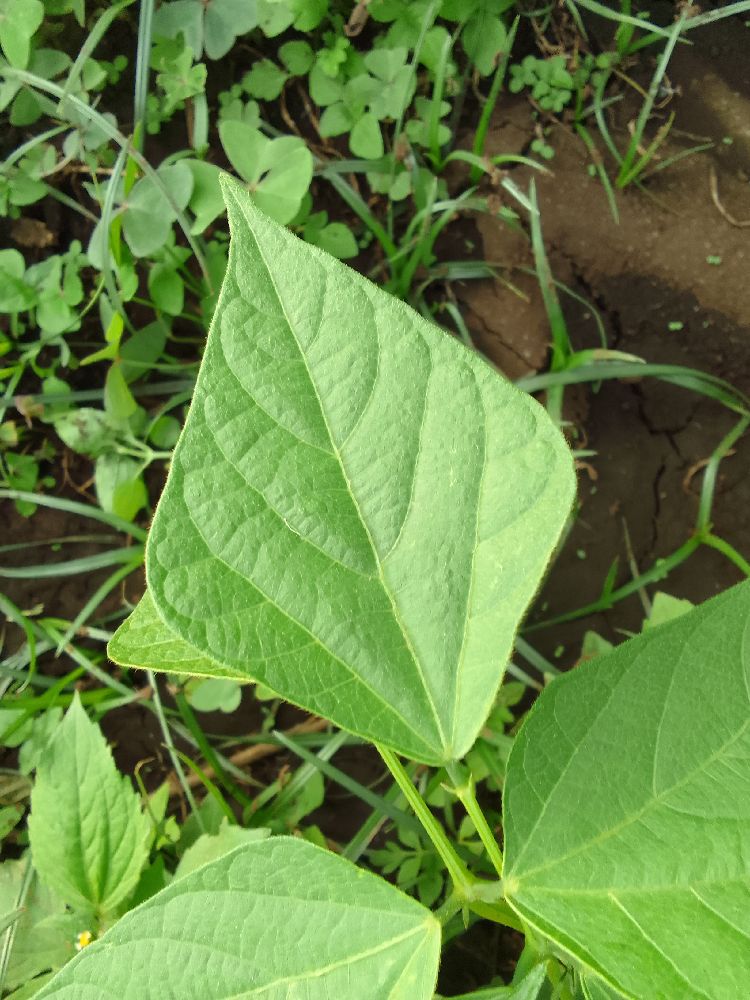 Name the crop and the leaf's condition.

maize, healthy
